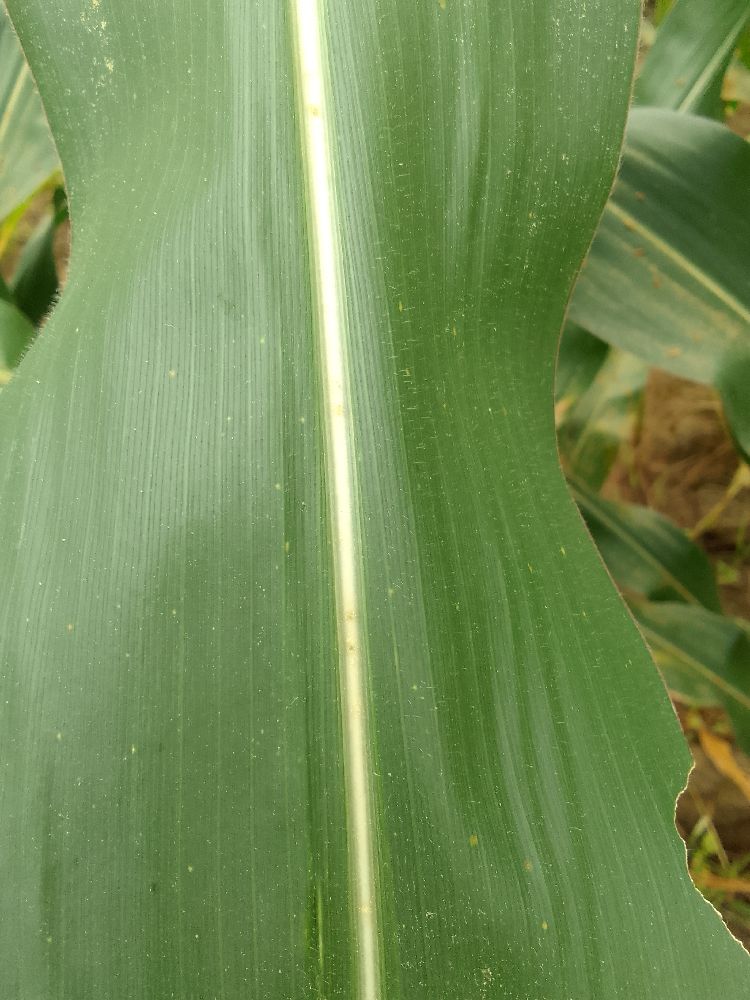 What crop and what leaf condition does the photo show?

maize, healthy
